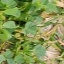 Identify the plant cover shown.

unstructured weed
